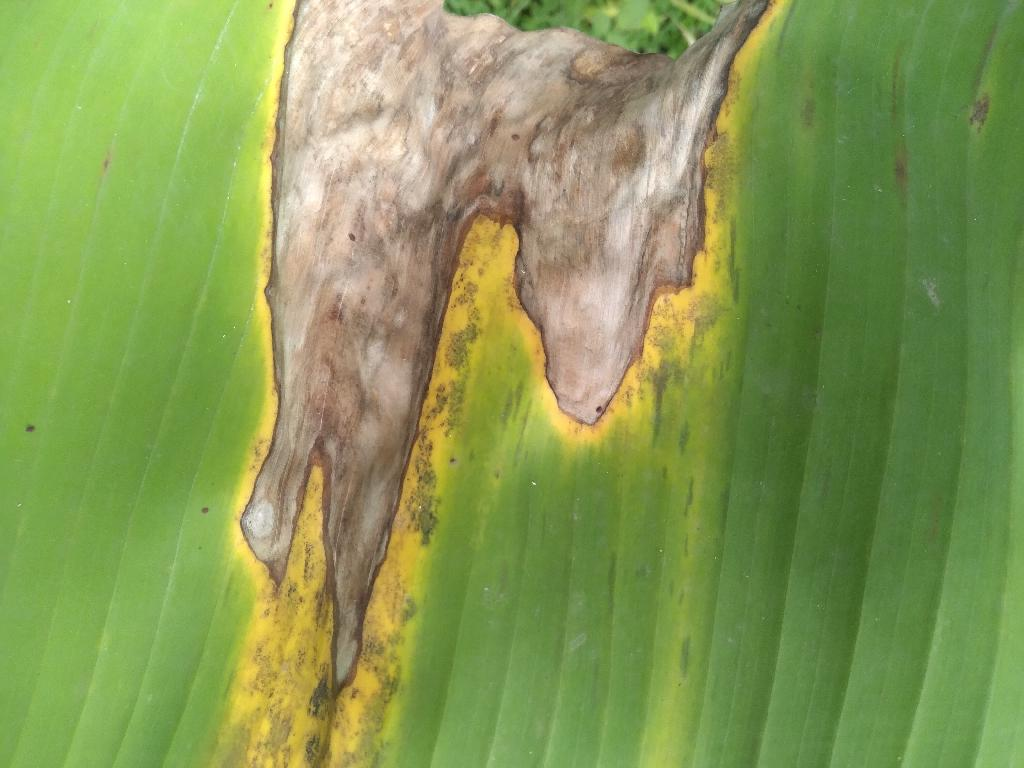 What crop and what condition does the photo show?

banana, black sigatoka
